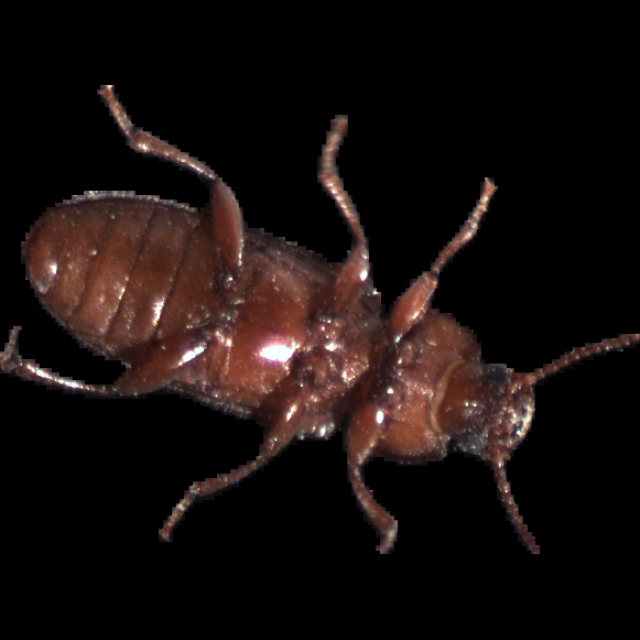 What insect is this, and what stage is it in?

mealworm beetle
